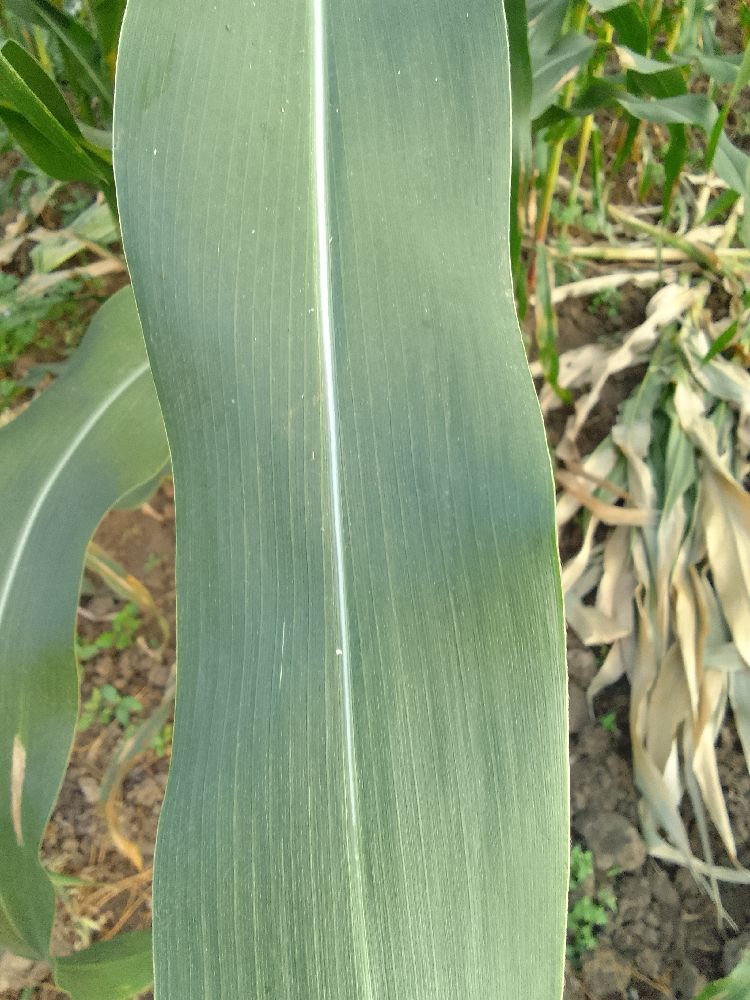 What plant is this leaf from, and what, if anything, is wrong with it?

maize, healthy
